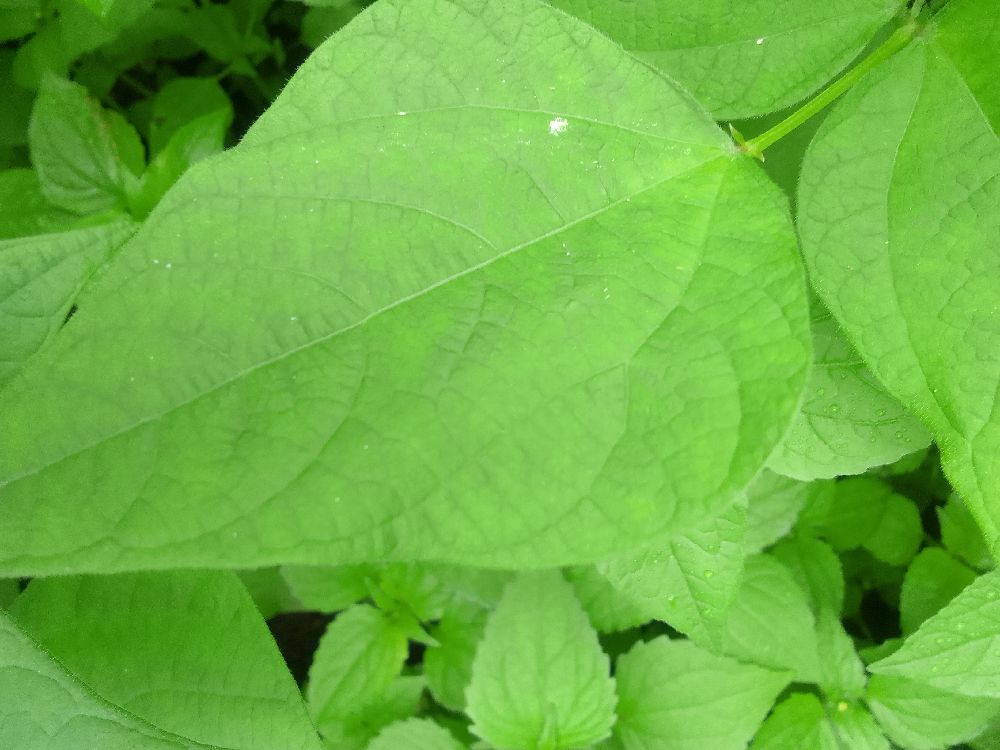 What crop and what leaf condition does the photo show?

common bean, healthy
